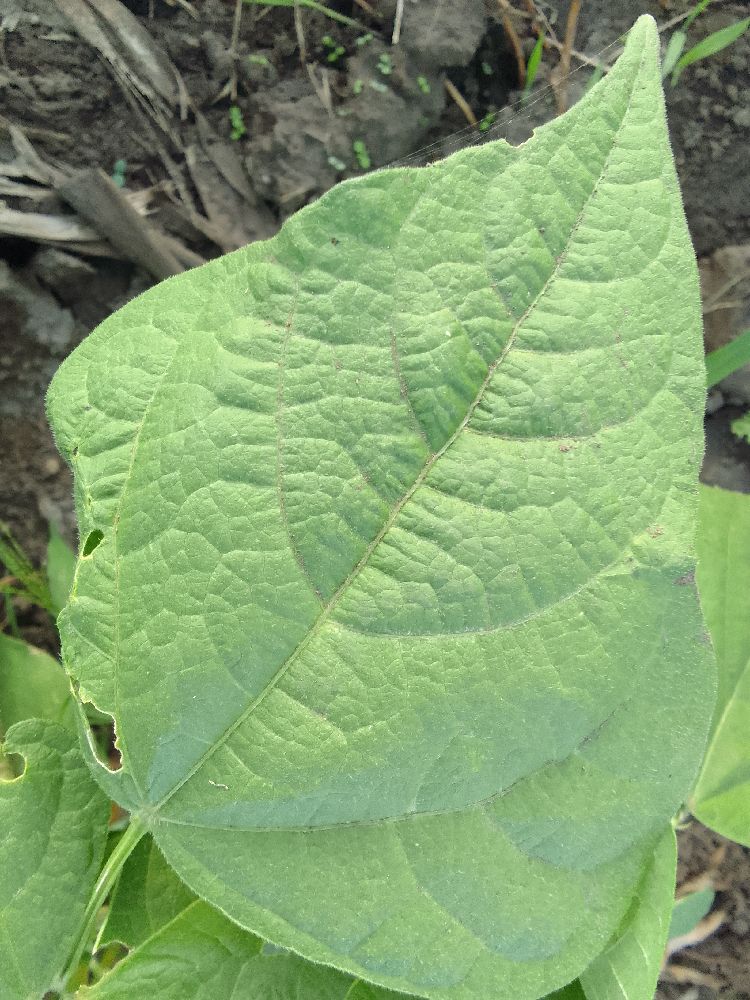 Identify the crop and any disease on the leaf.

common bean, healthy
